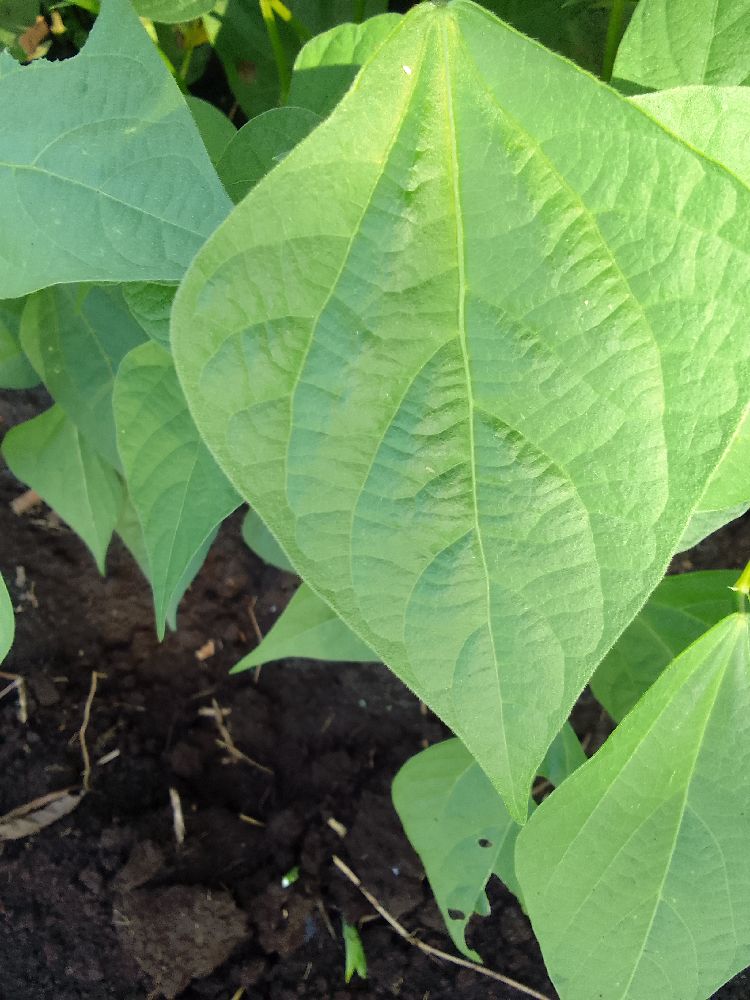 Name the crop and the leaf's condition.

common bean, healthy
